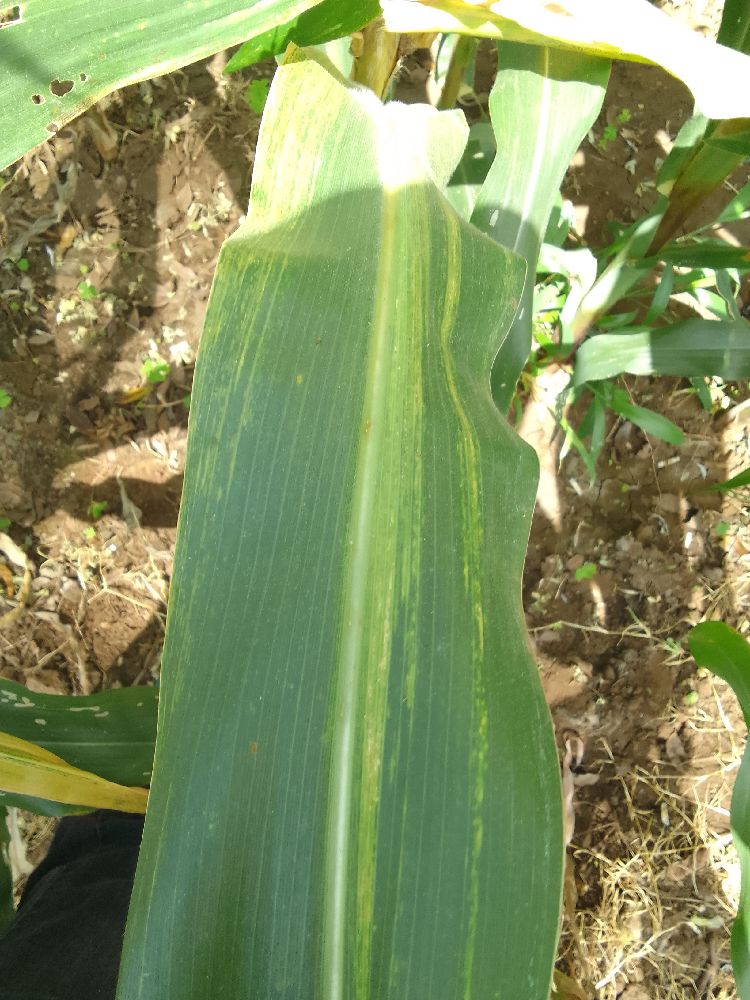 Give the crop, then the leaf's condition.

maize, maize lethal necrosis
